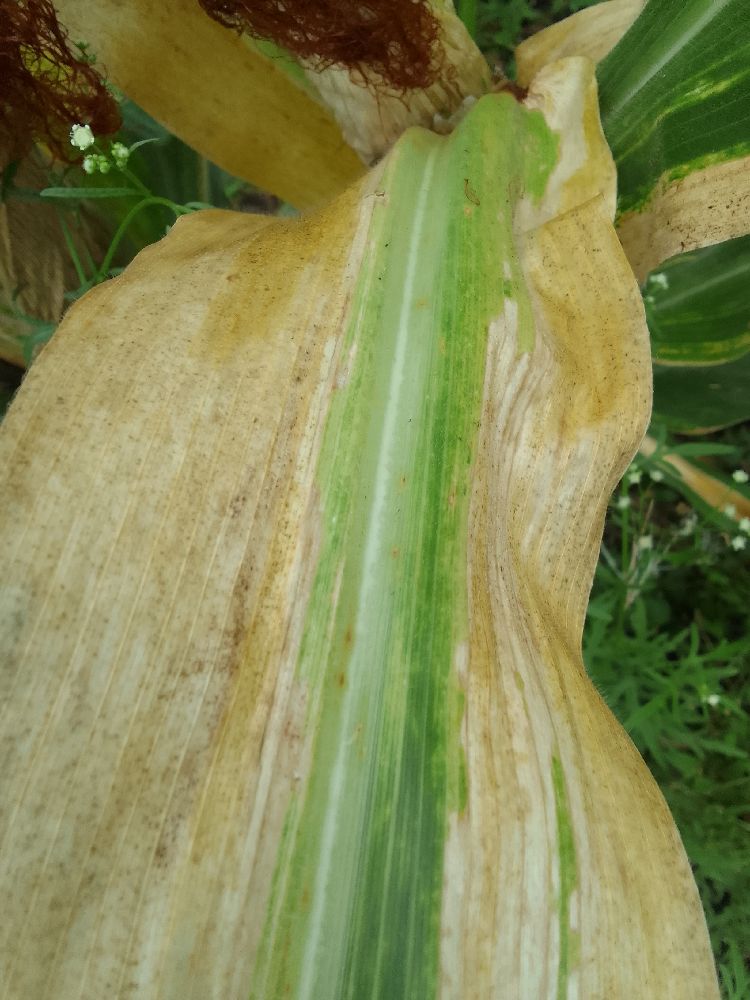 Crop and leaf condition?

maize, maize lethal necrosis
